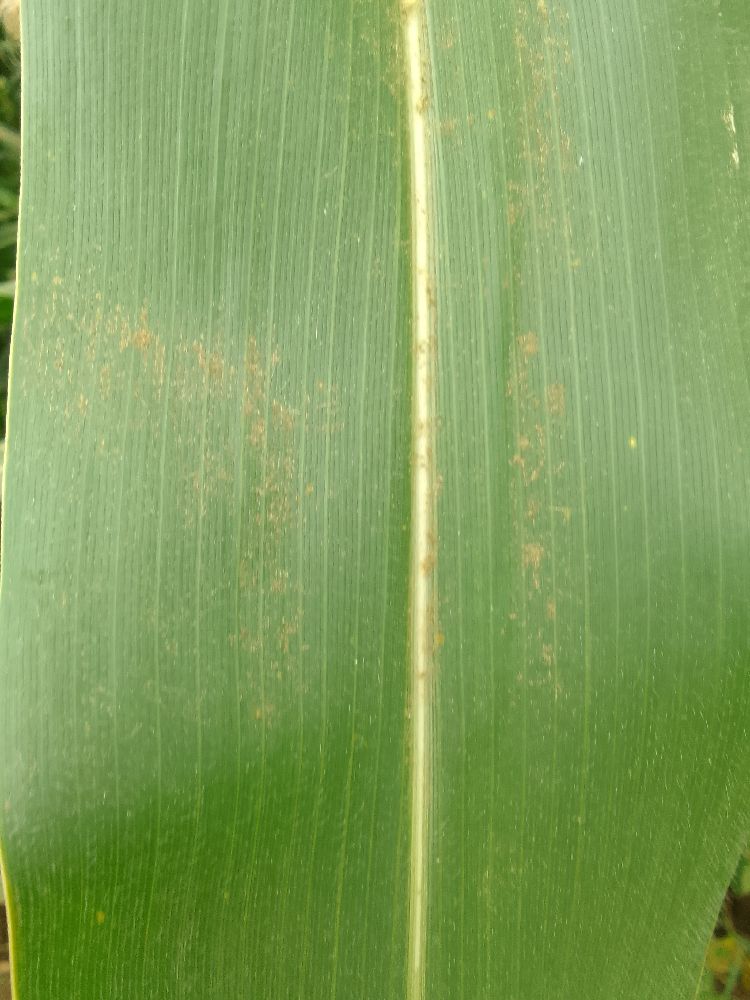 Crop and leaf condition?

maize, healthy
